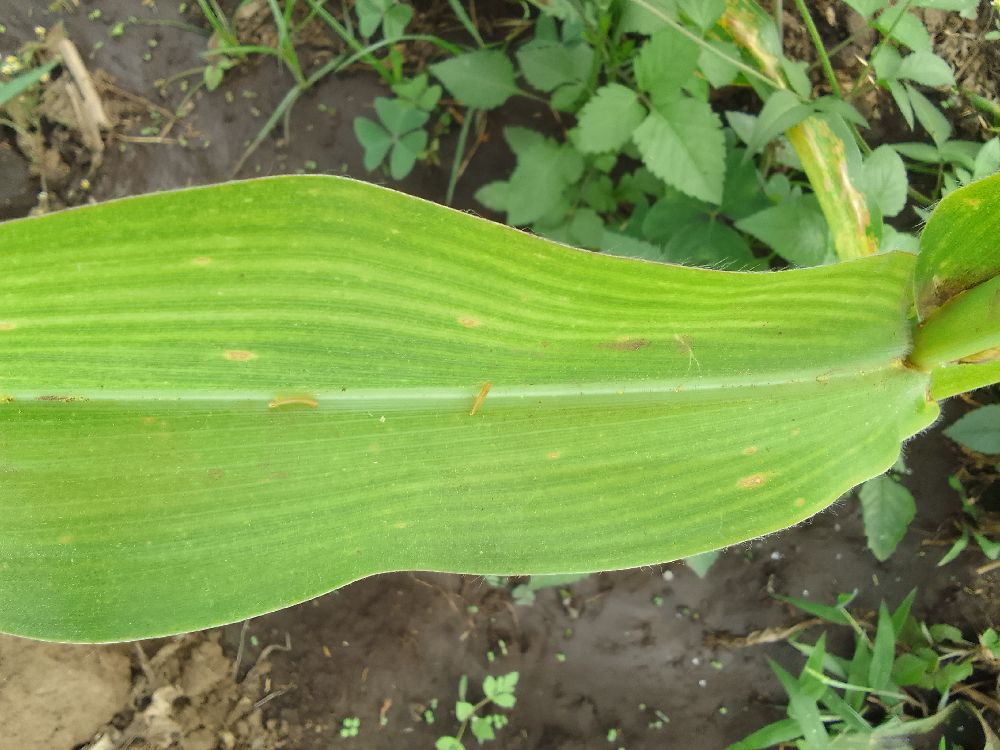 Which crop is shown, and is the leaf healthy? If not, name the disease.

maize, maize lethal necrosis
